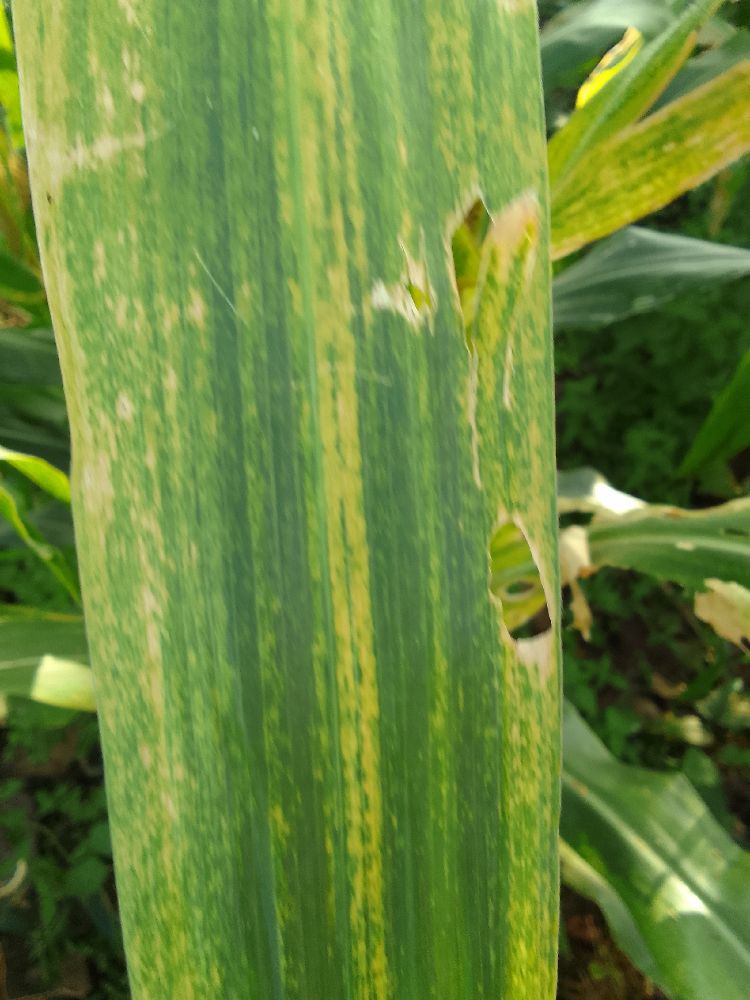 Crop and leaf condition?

maize, maize lethal necrosis
